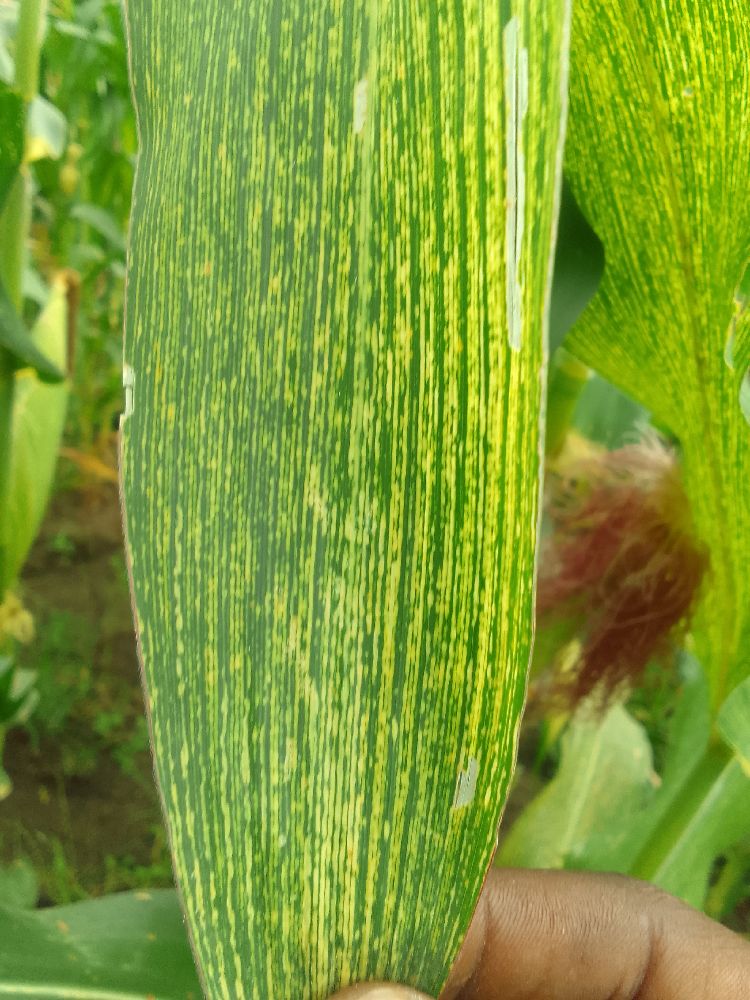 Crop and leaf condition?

maize, maize streak virus
